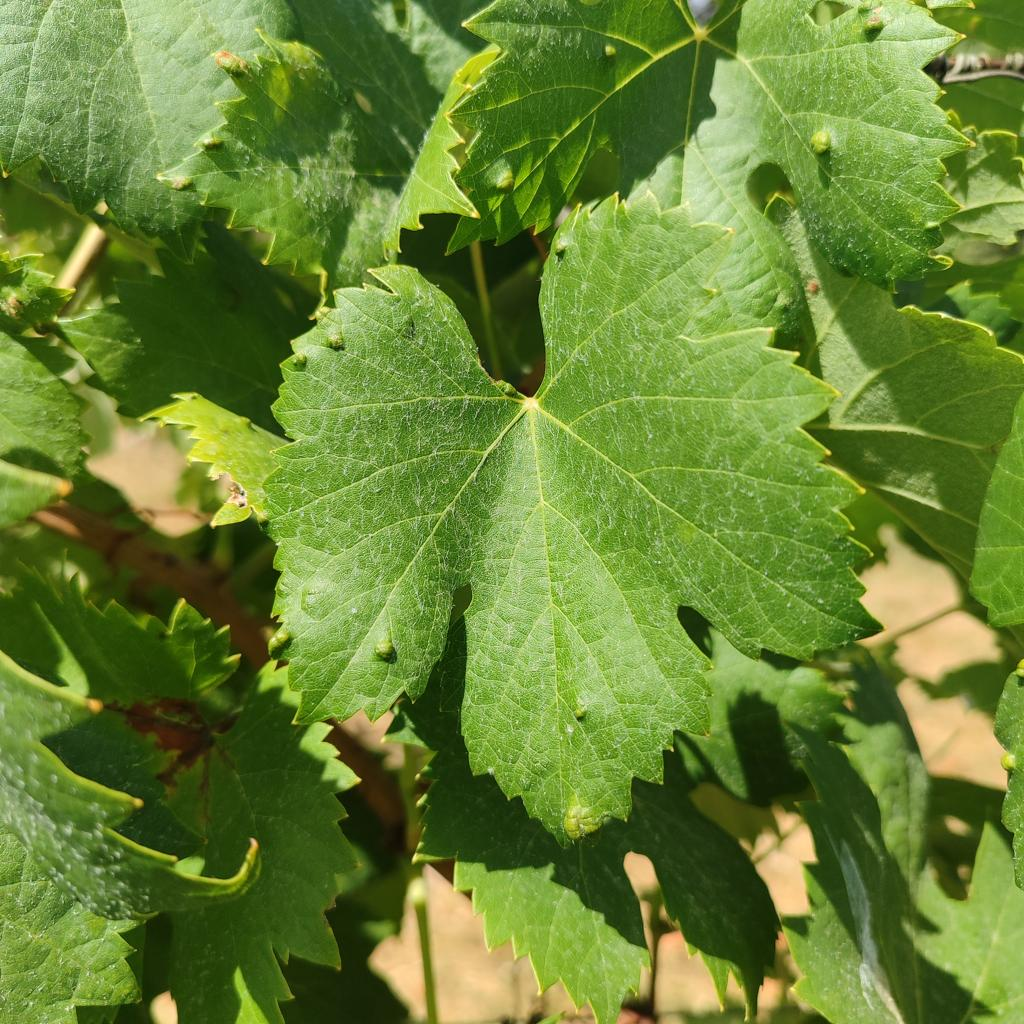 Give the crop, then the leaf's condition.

grapevine, erineum mite
